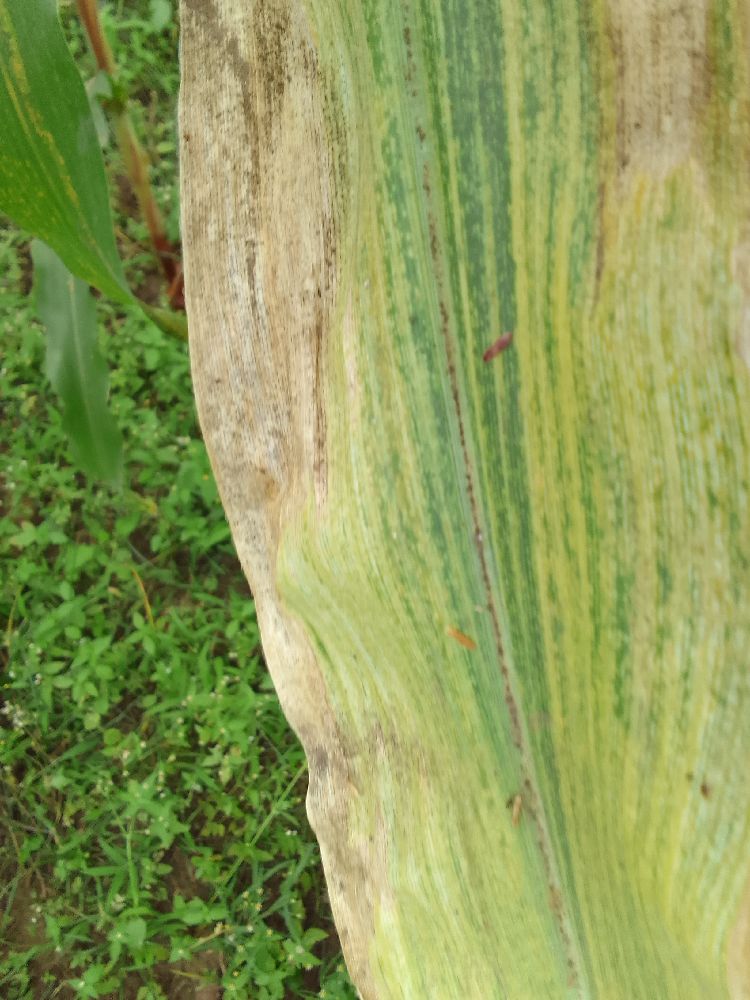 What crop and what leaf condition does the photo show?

maize, maize lethal necrosis
